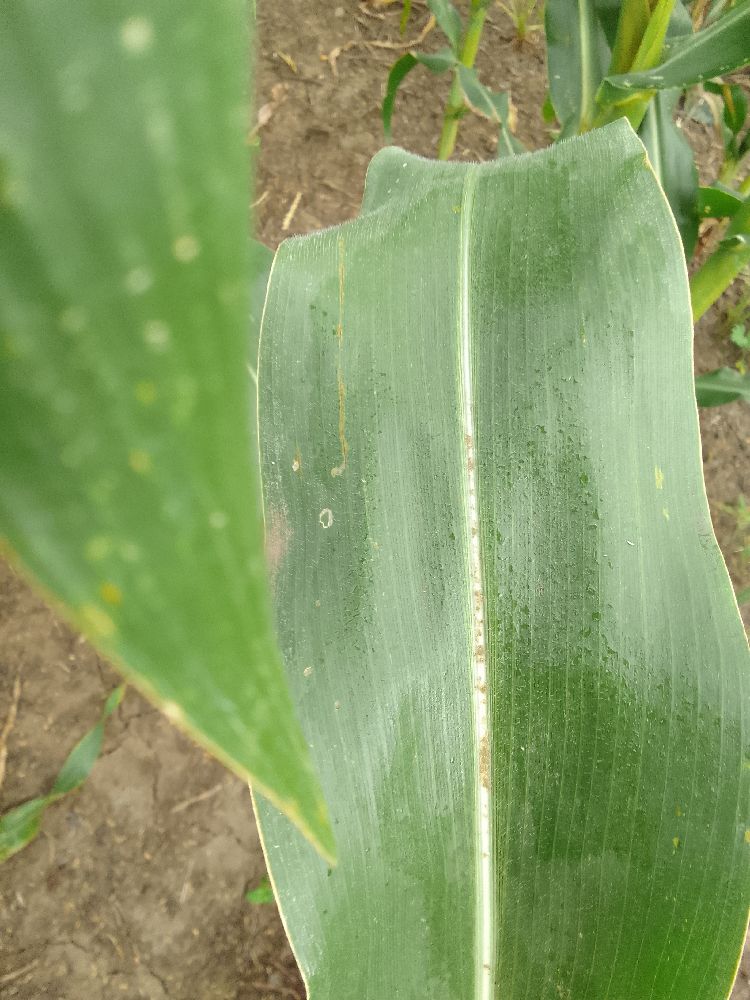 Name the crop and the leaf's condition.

maize, healthy
